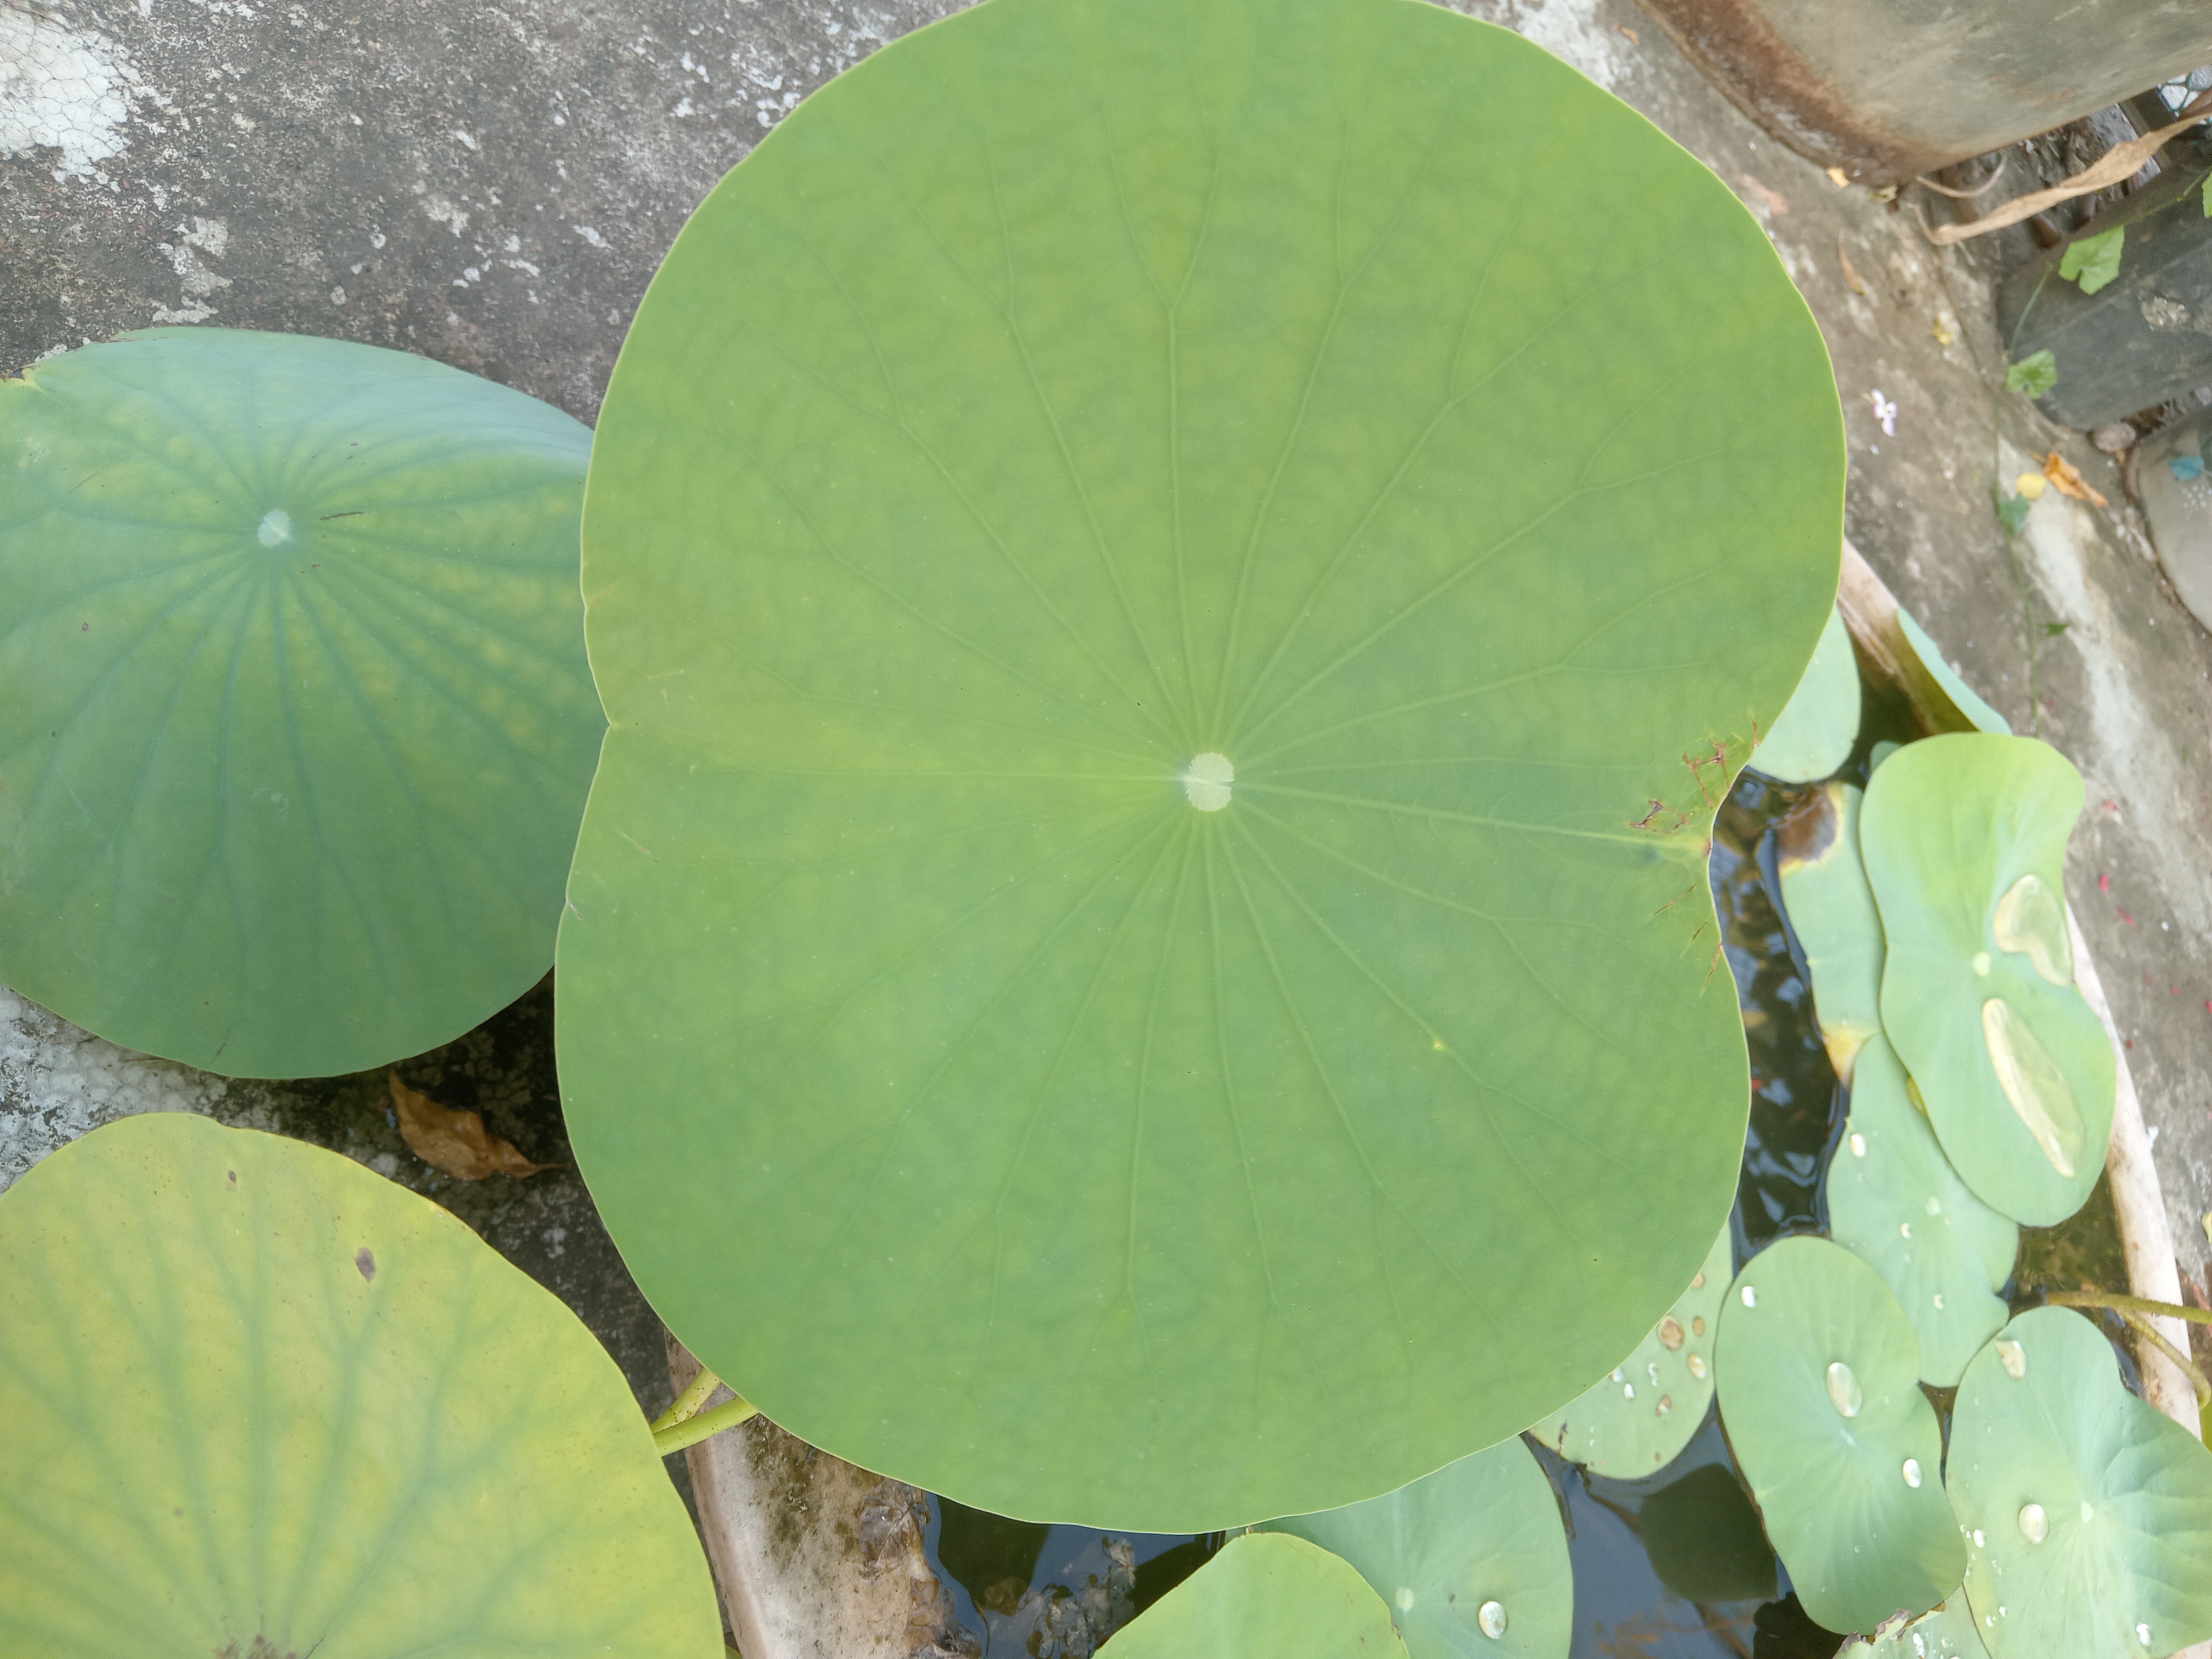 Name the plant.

lotus
